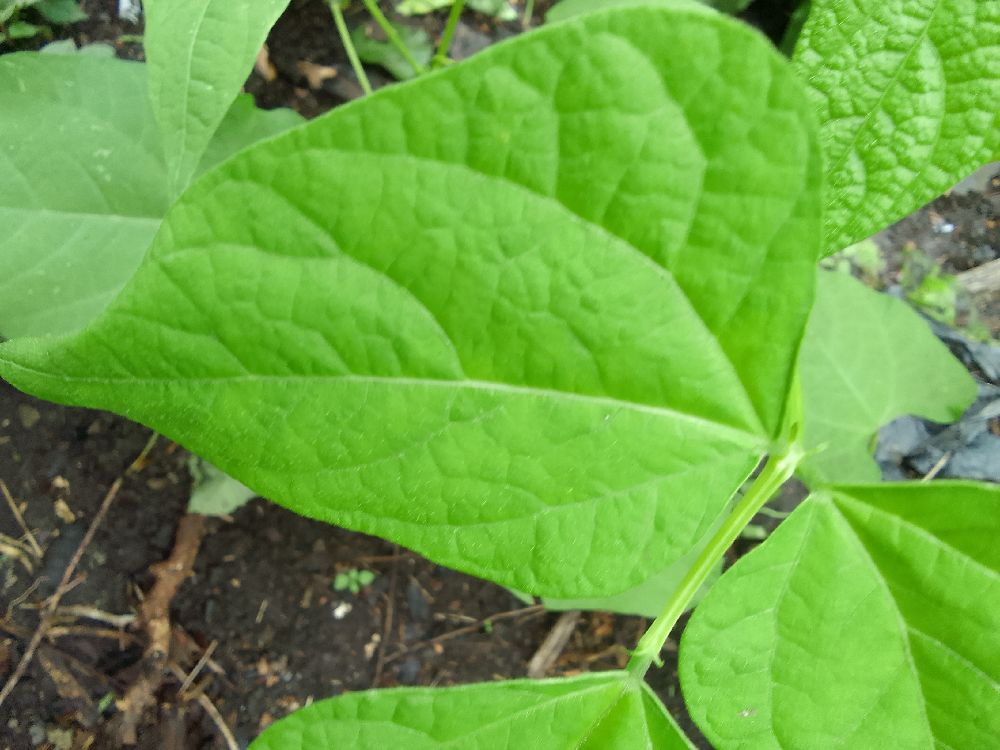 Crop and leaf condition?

common bean, healthy
